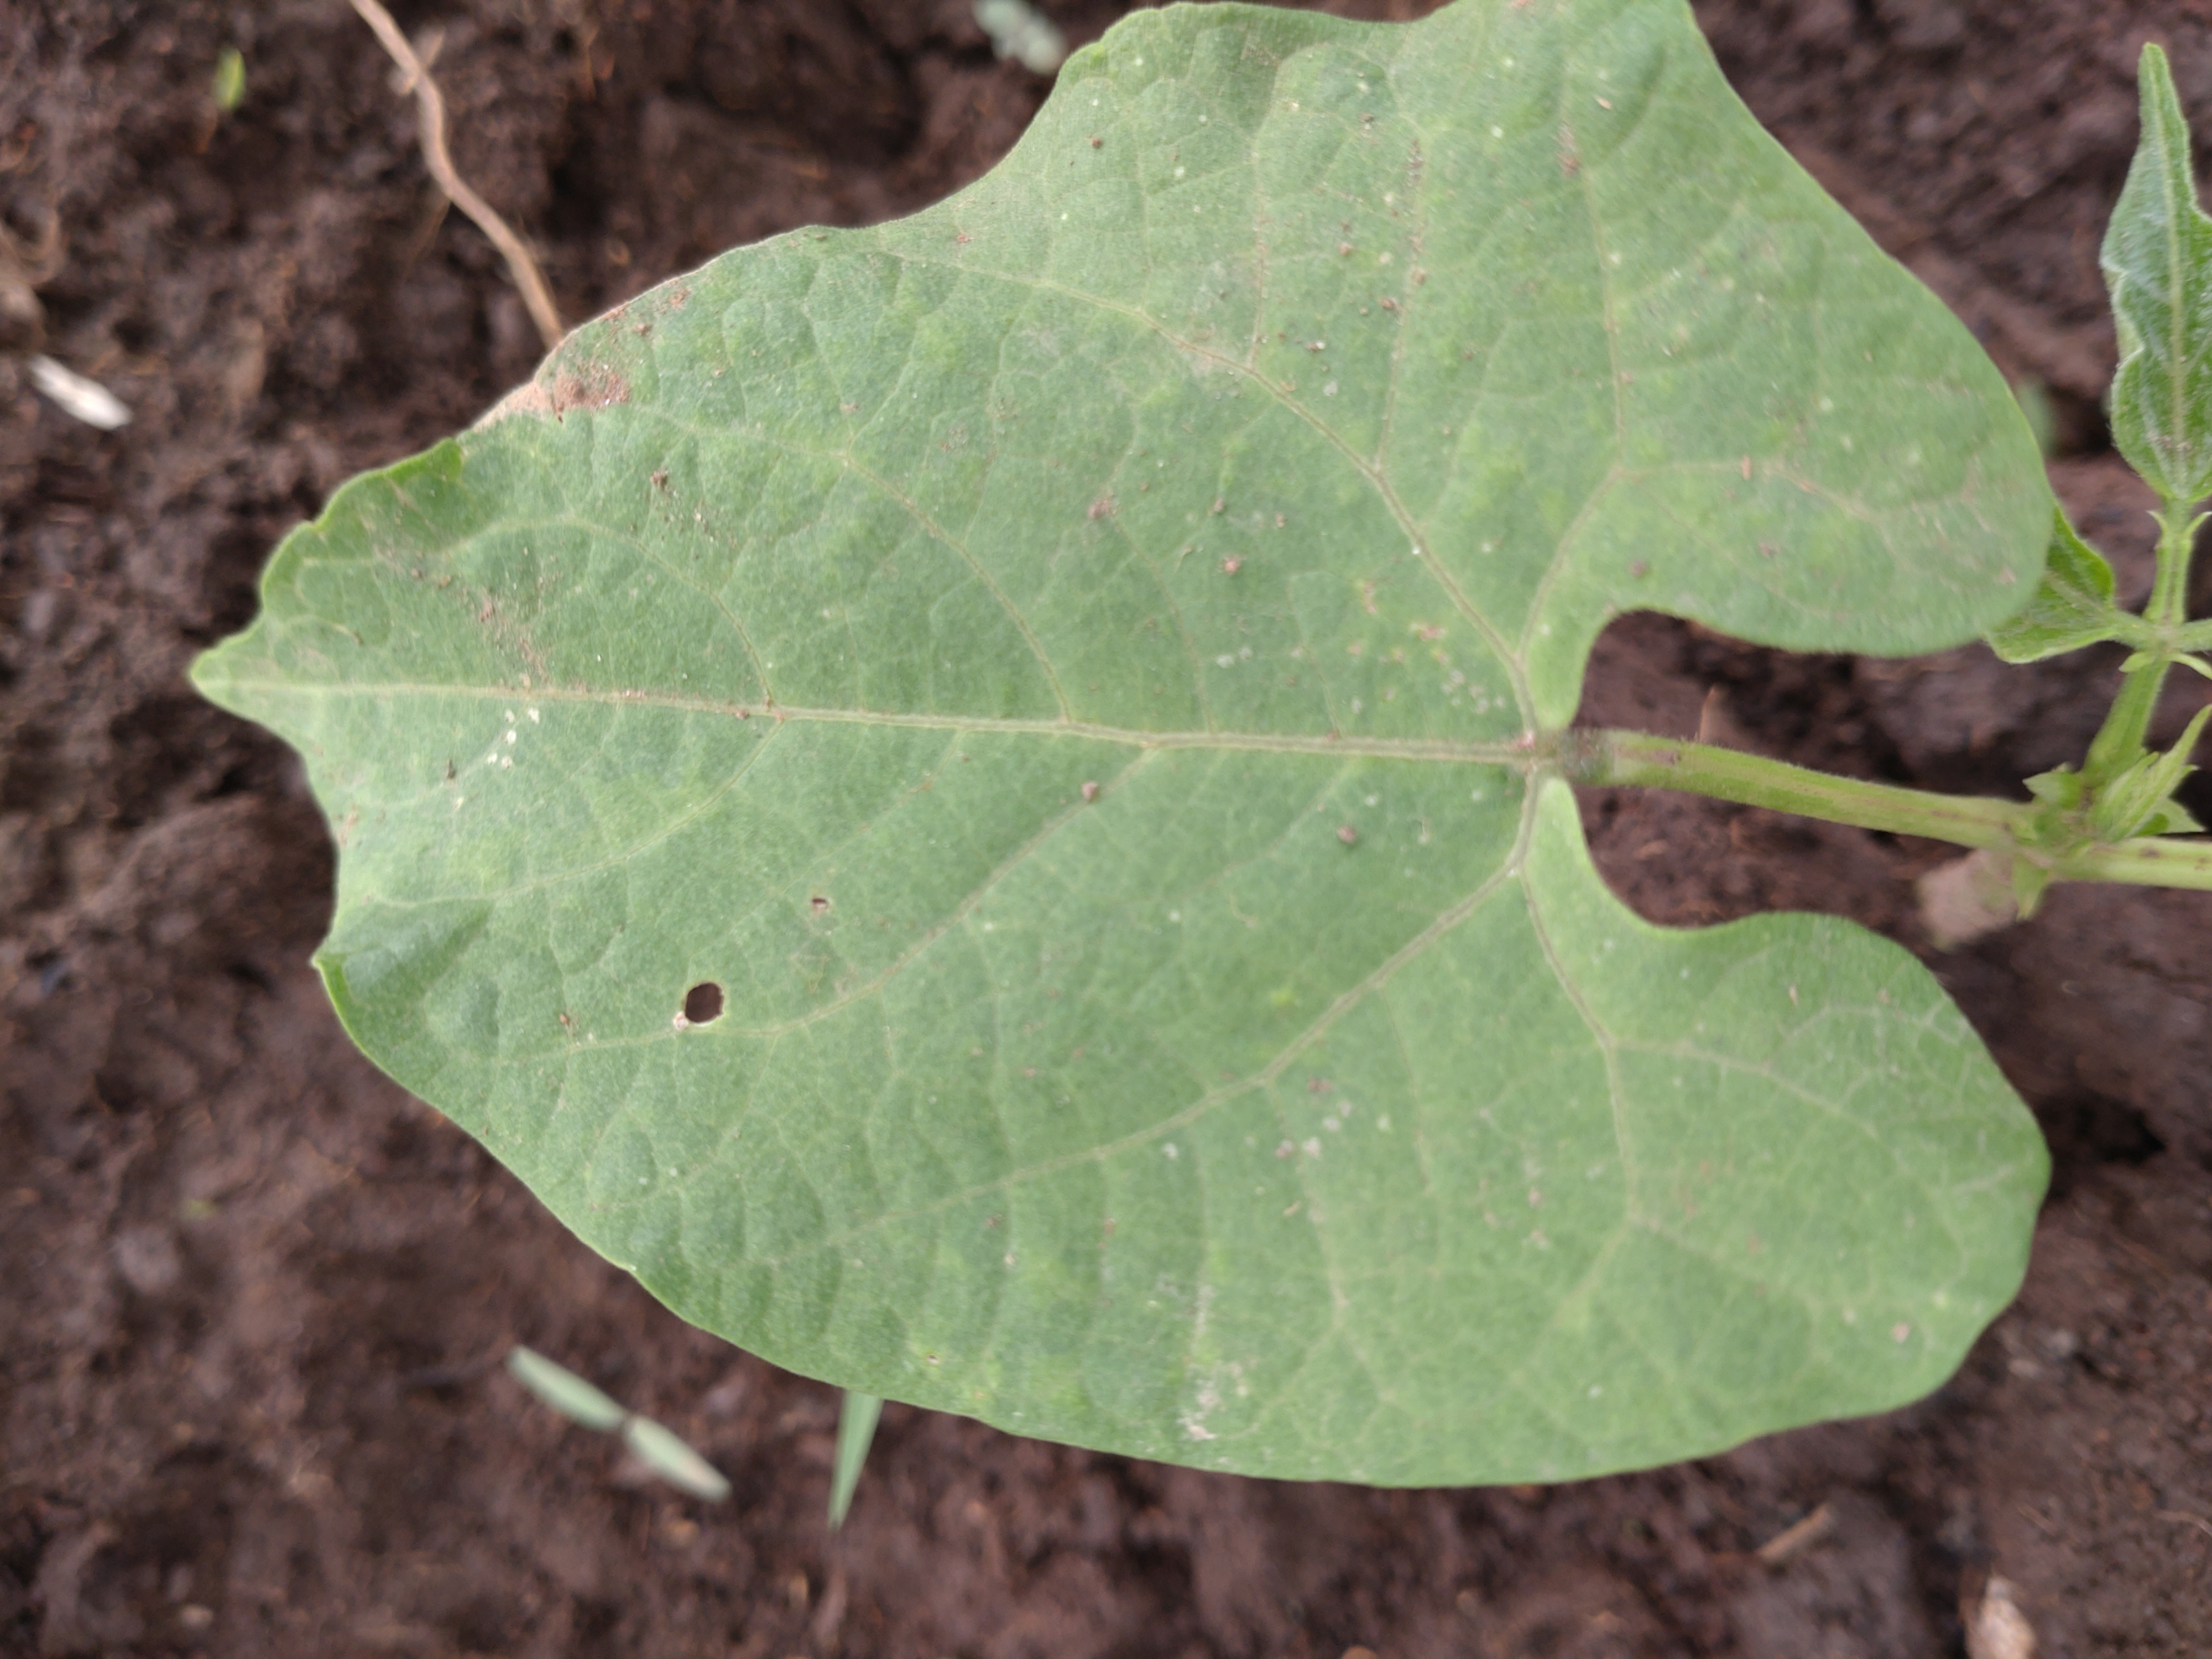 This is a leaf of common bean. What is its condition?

healthy
